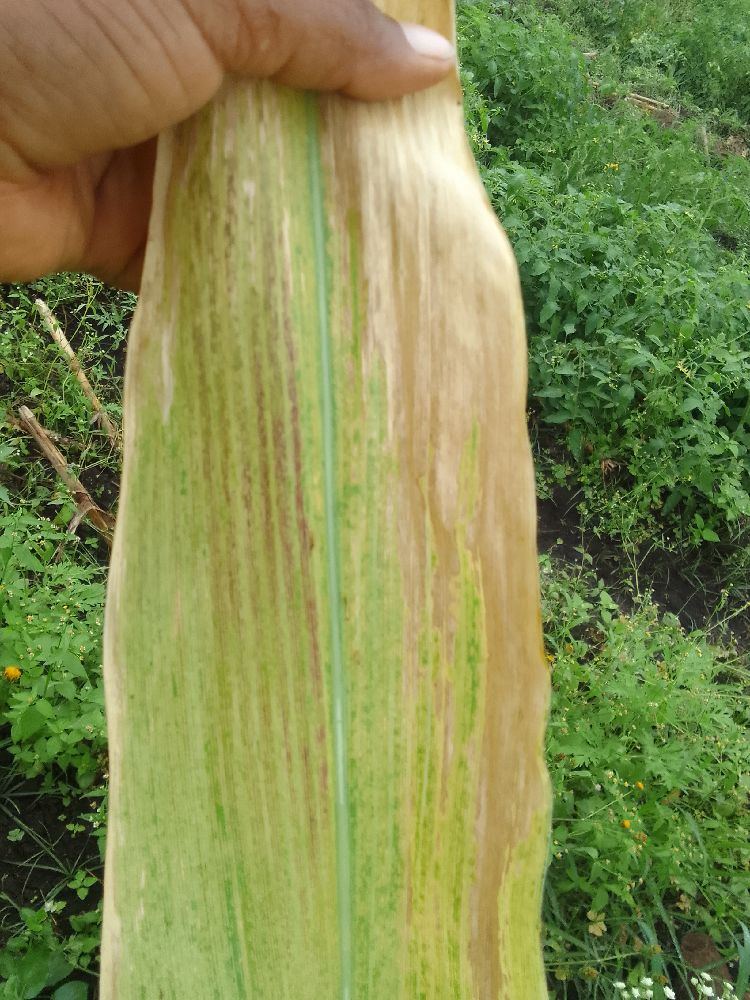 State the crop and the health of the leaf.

maize, maize lethal necrosis
